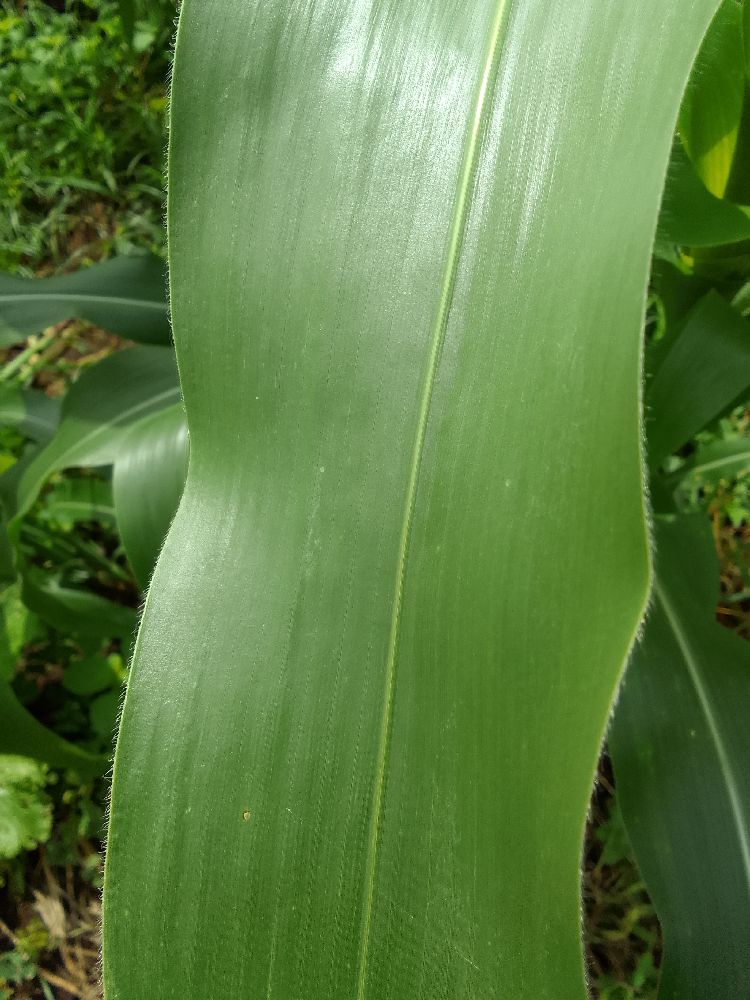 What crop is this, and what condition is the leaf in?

maize, healthy
